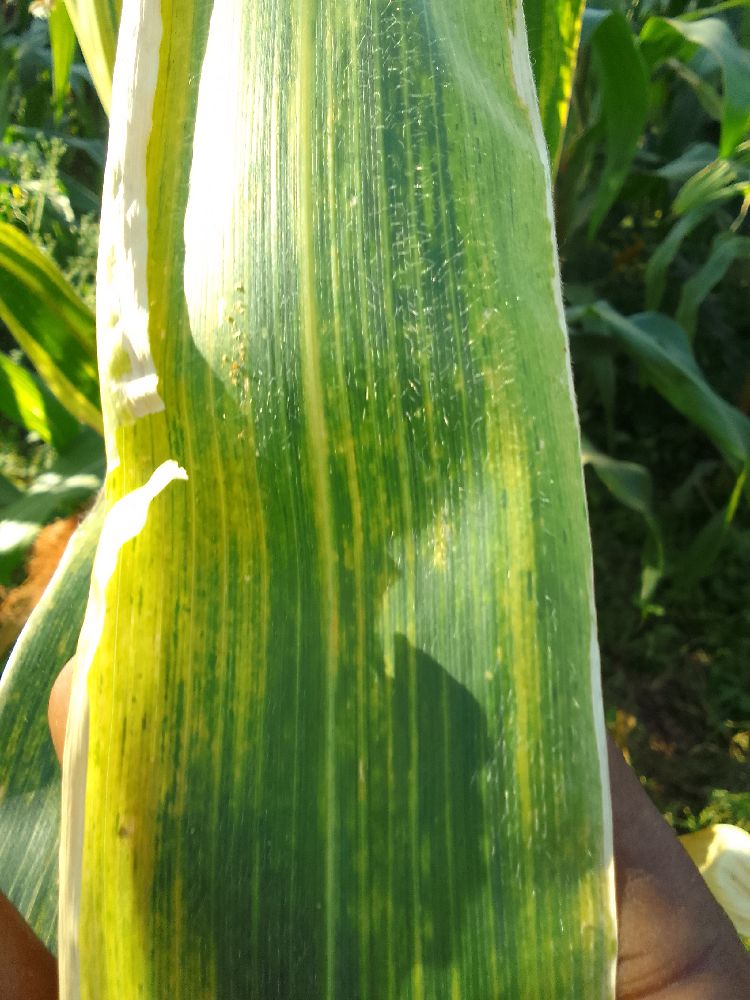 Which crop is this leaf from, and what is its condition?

maize, maize lethal necrosis
